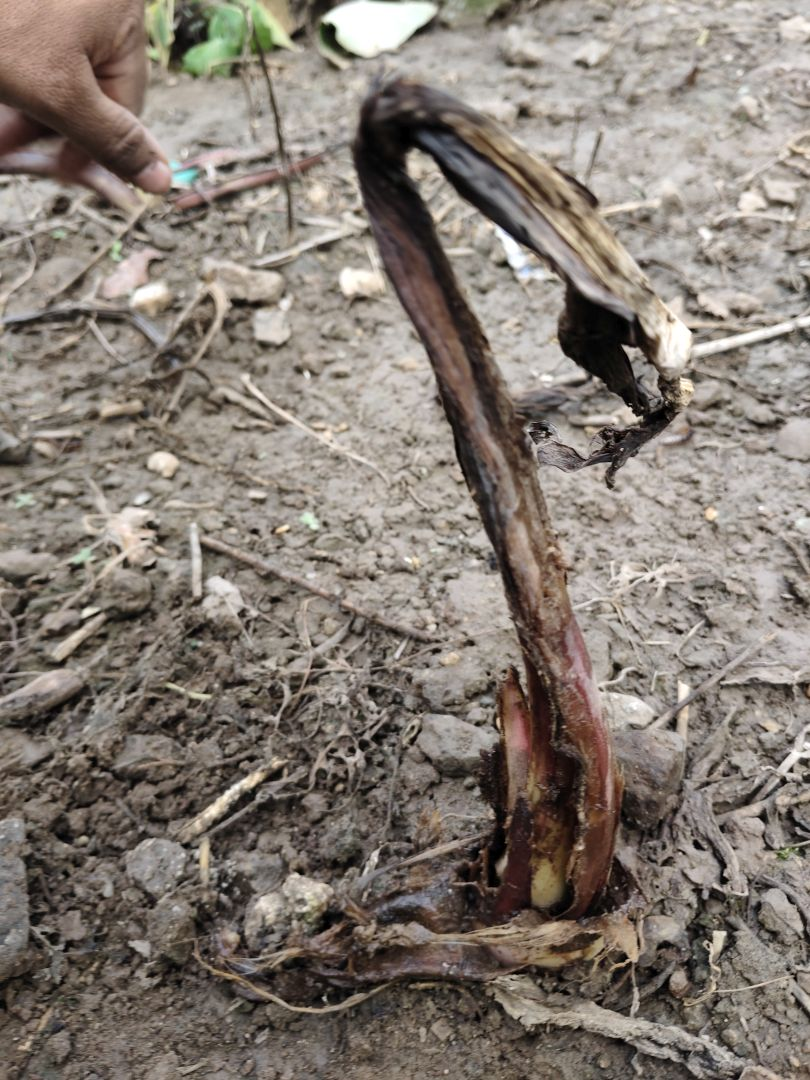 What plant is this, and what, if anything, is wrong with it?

taro, root rot
